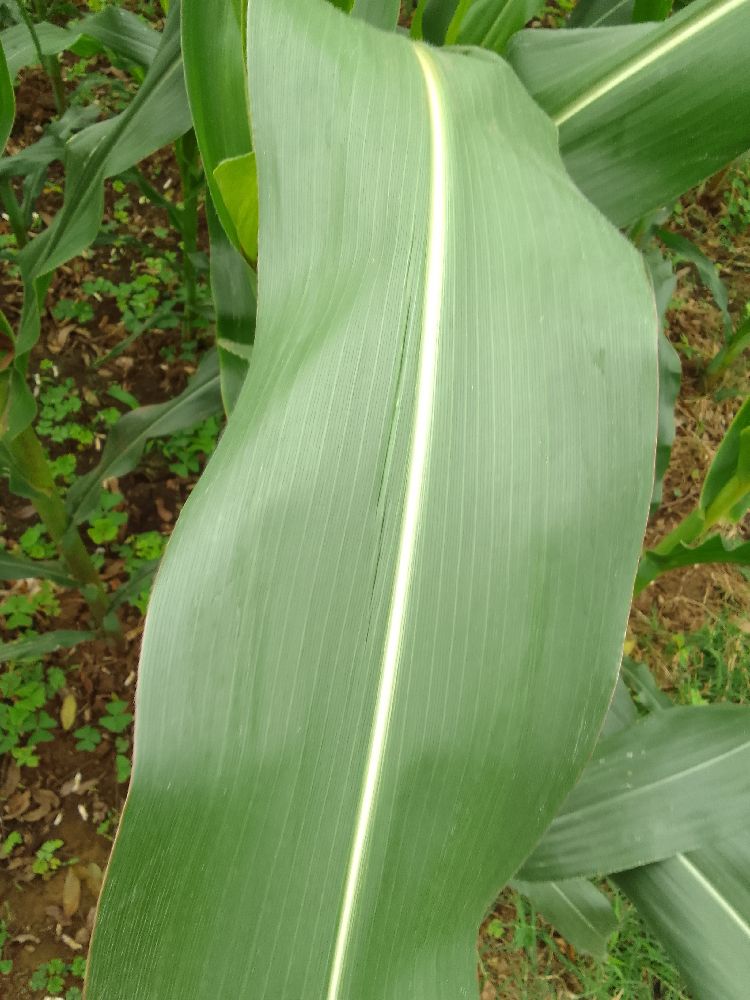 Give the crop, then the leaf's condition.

maize, healthy
